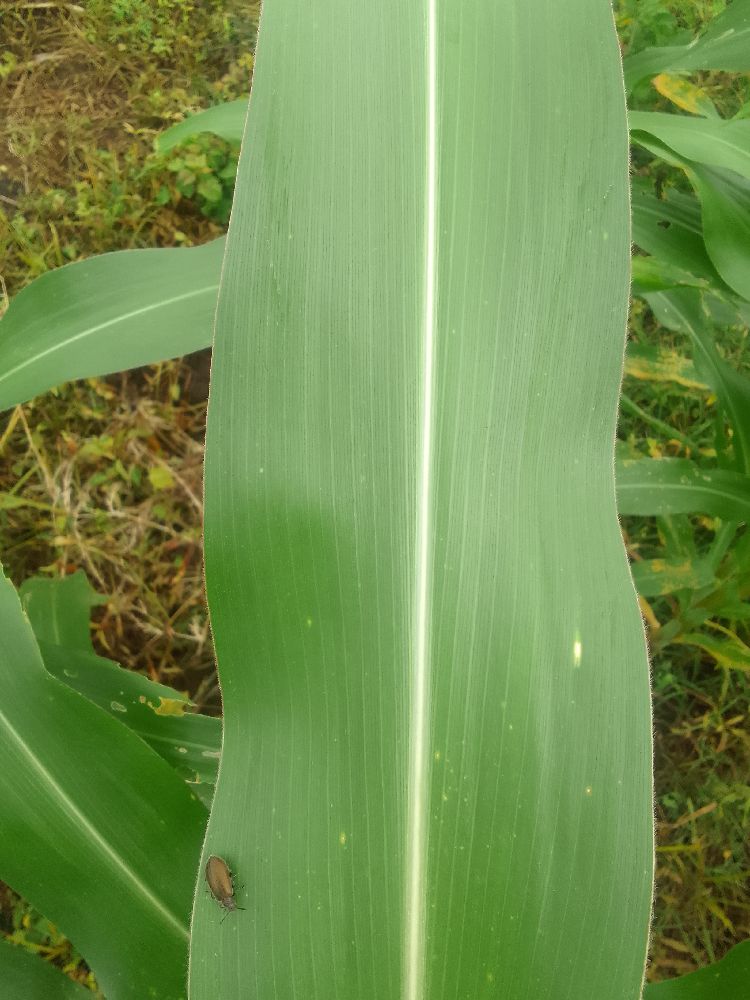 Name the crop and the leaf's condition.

maize, healthy
